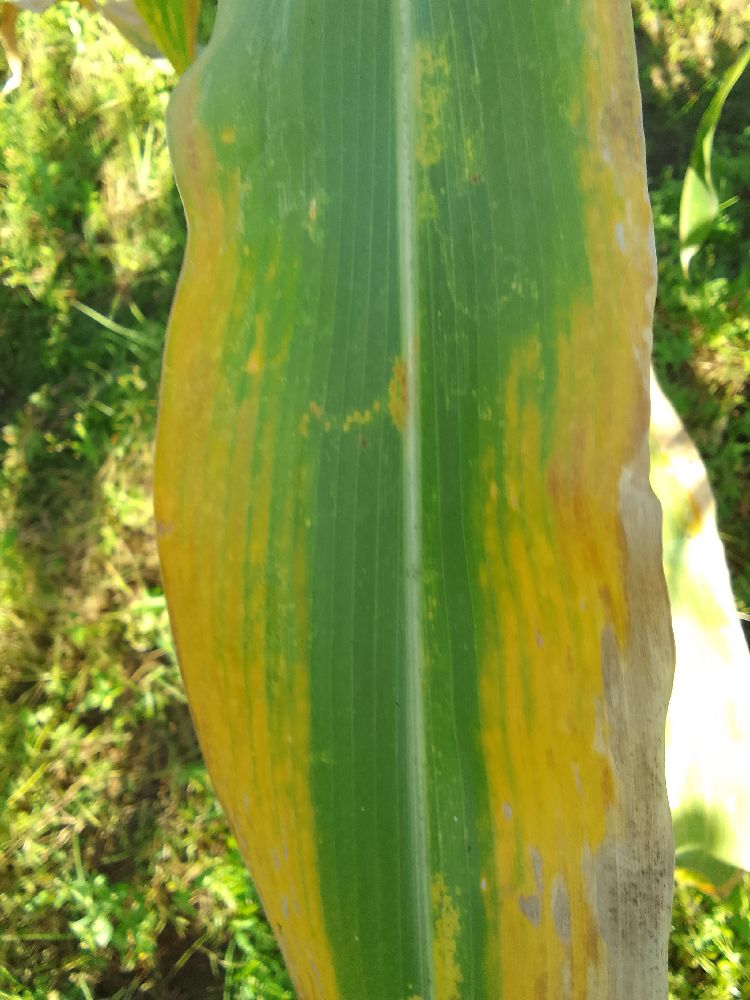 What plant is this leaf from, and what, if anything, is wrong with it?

maize, maize lethal necrosis
